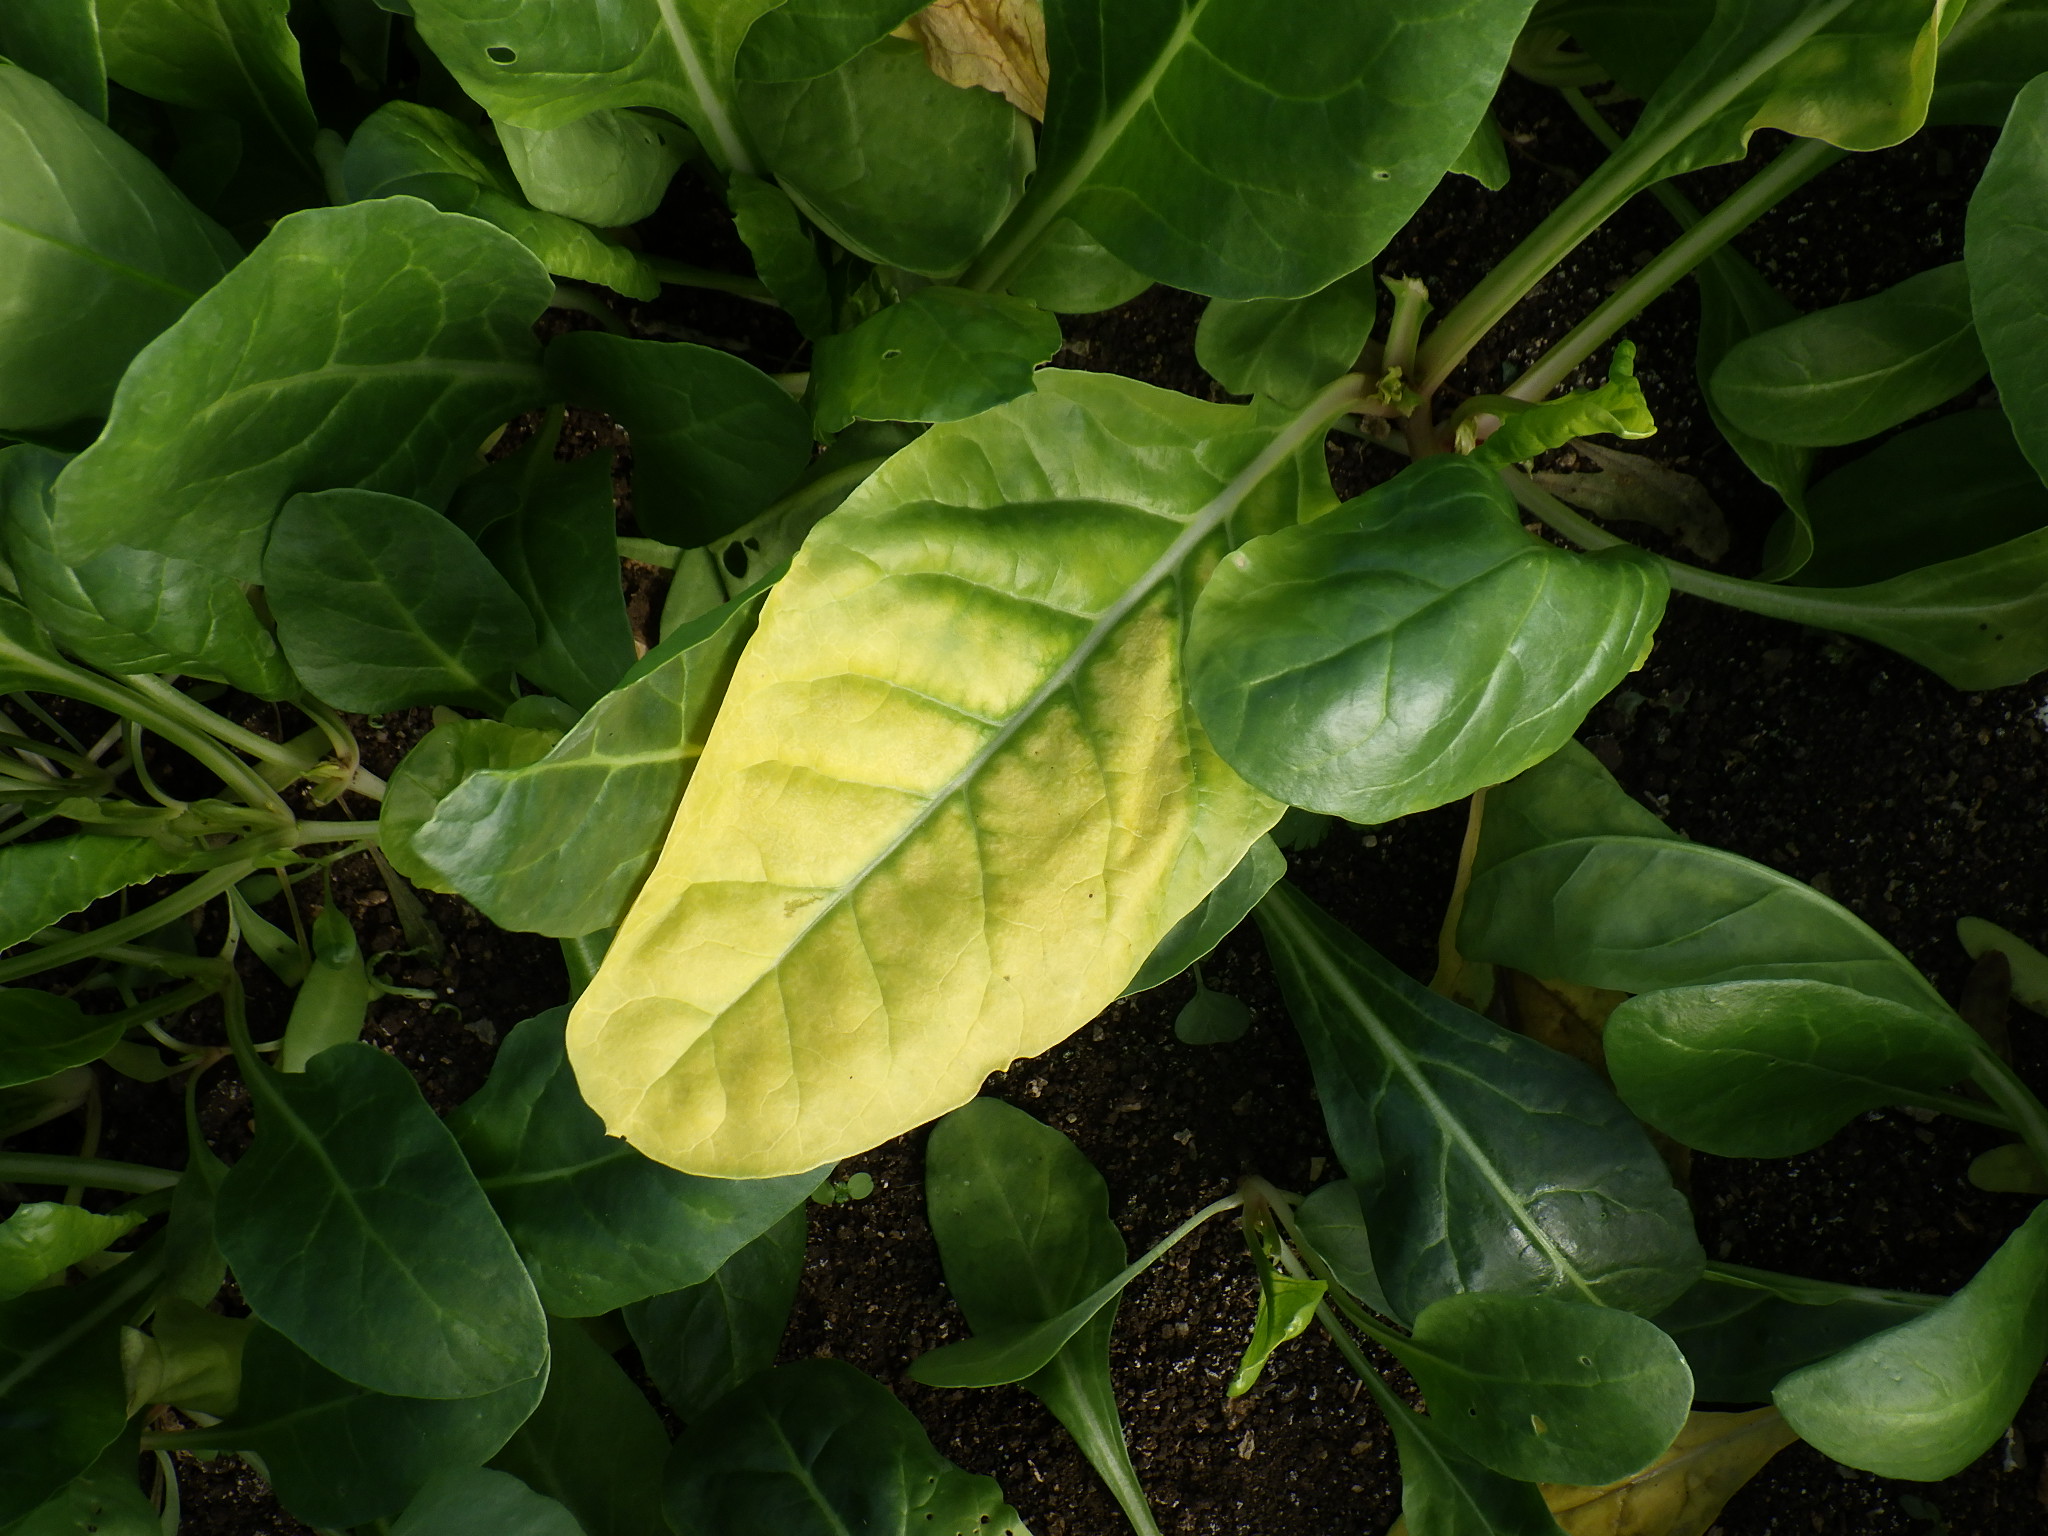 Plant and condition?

chard, chlorosis
